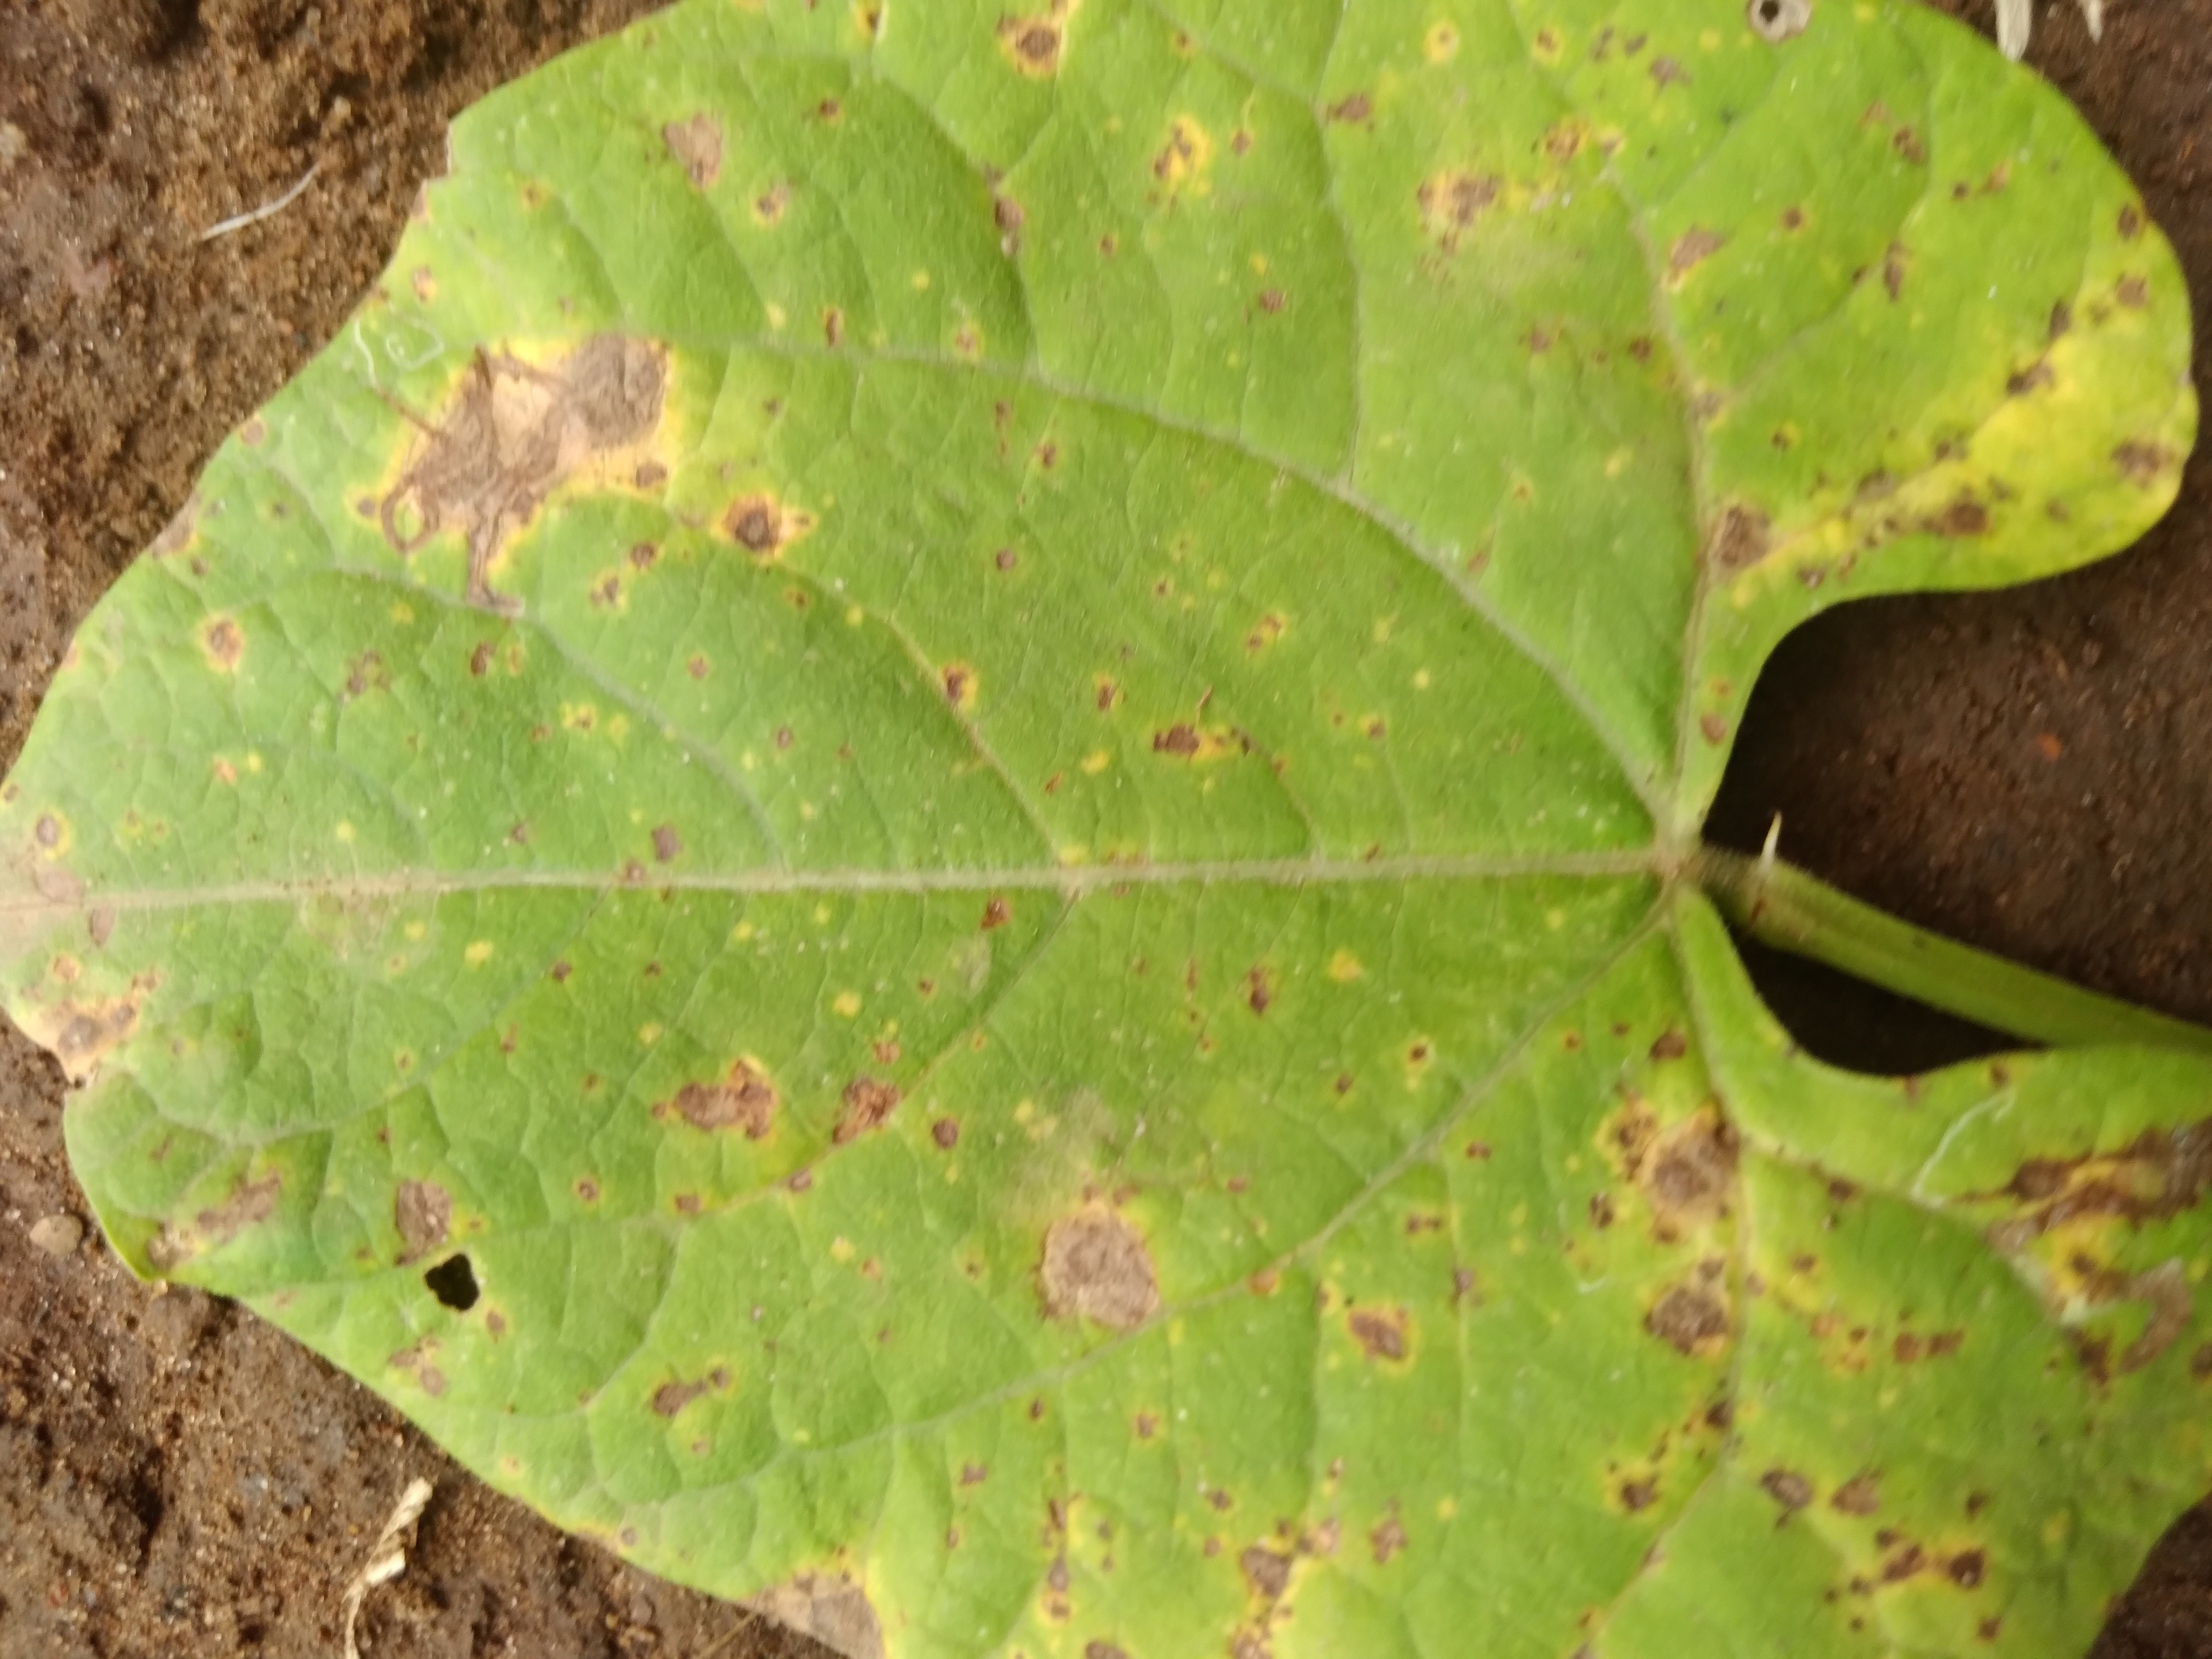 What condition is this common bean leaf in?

rust
